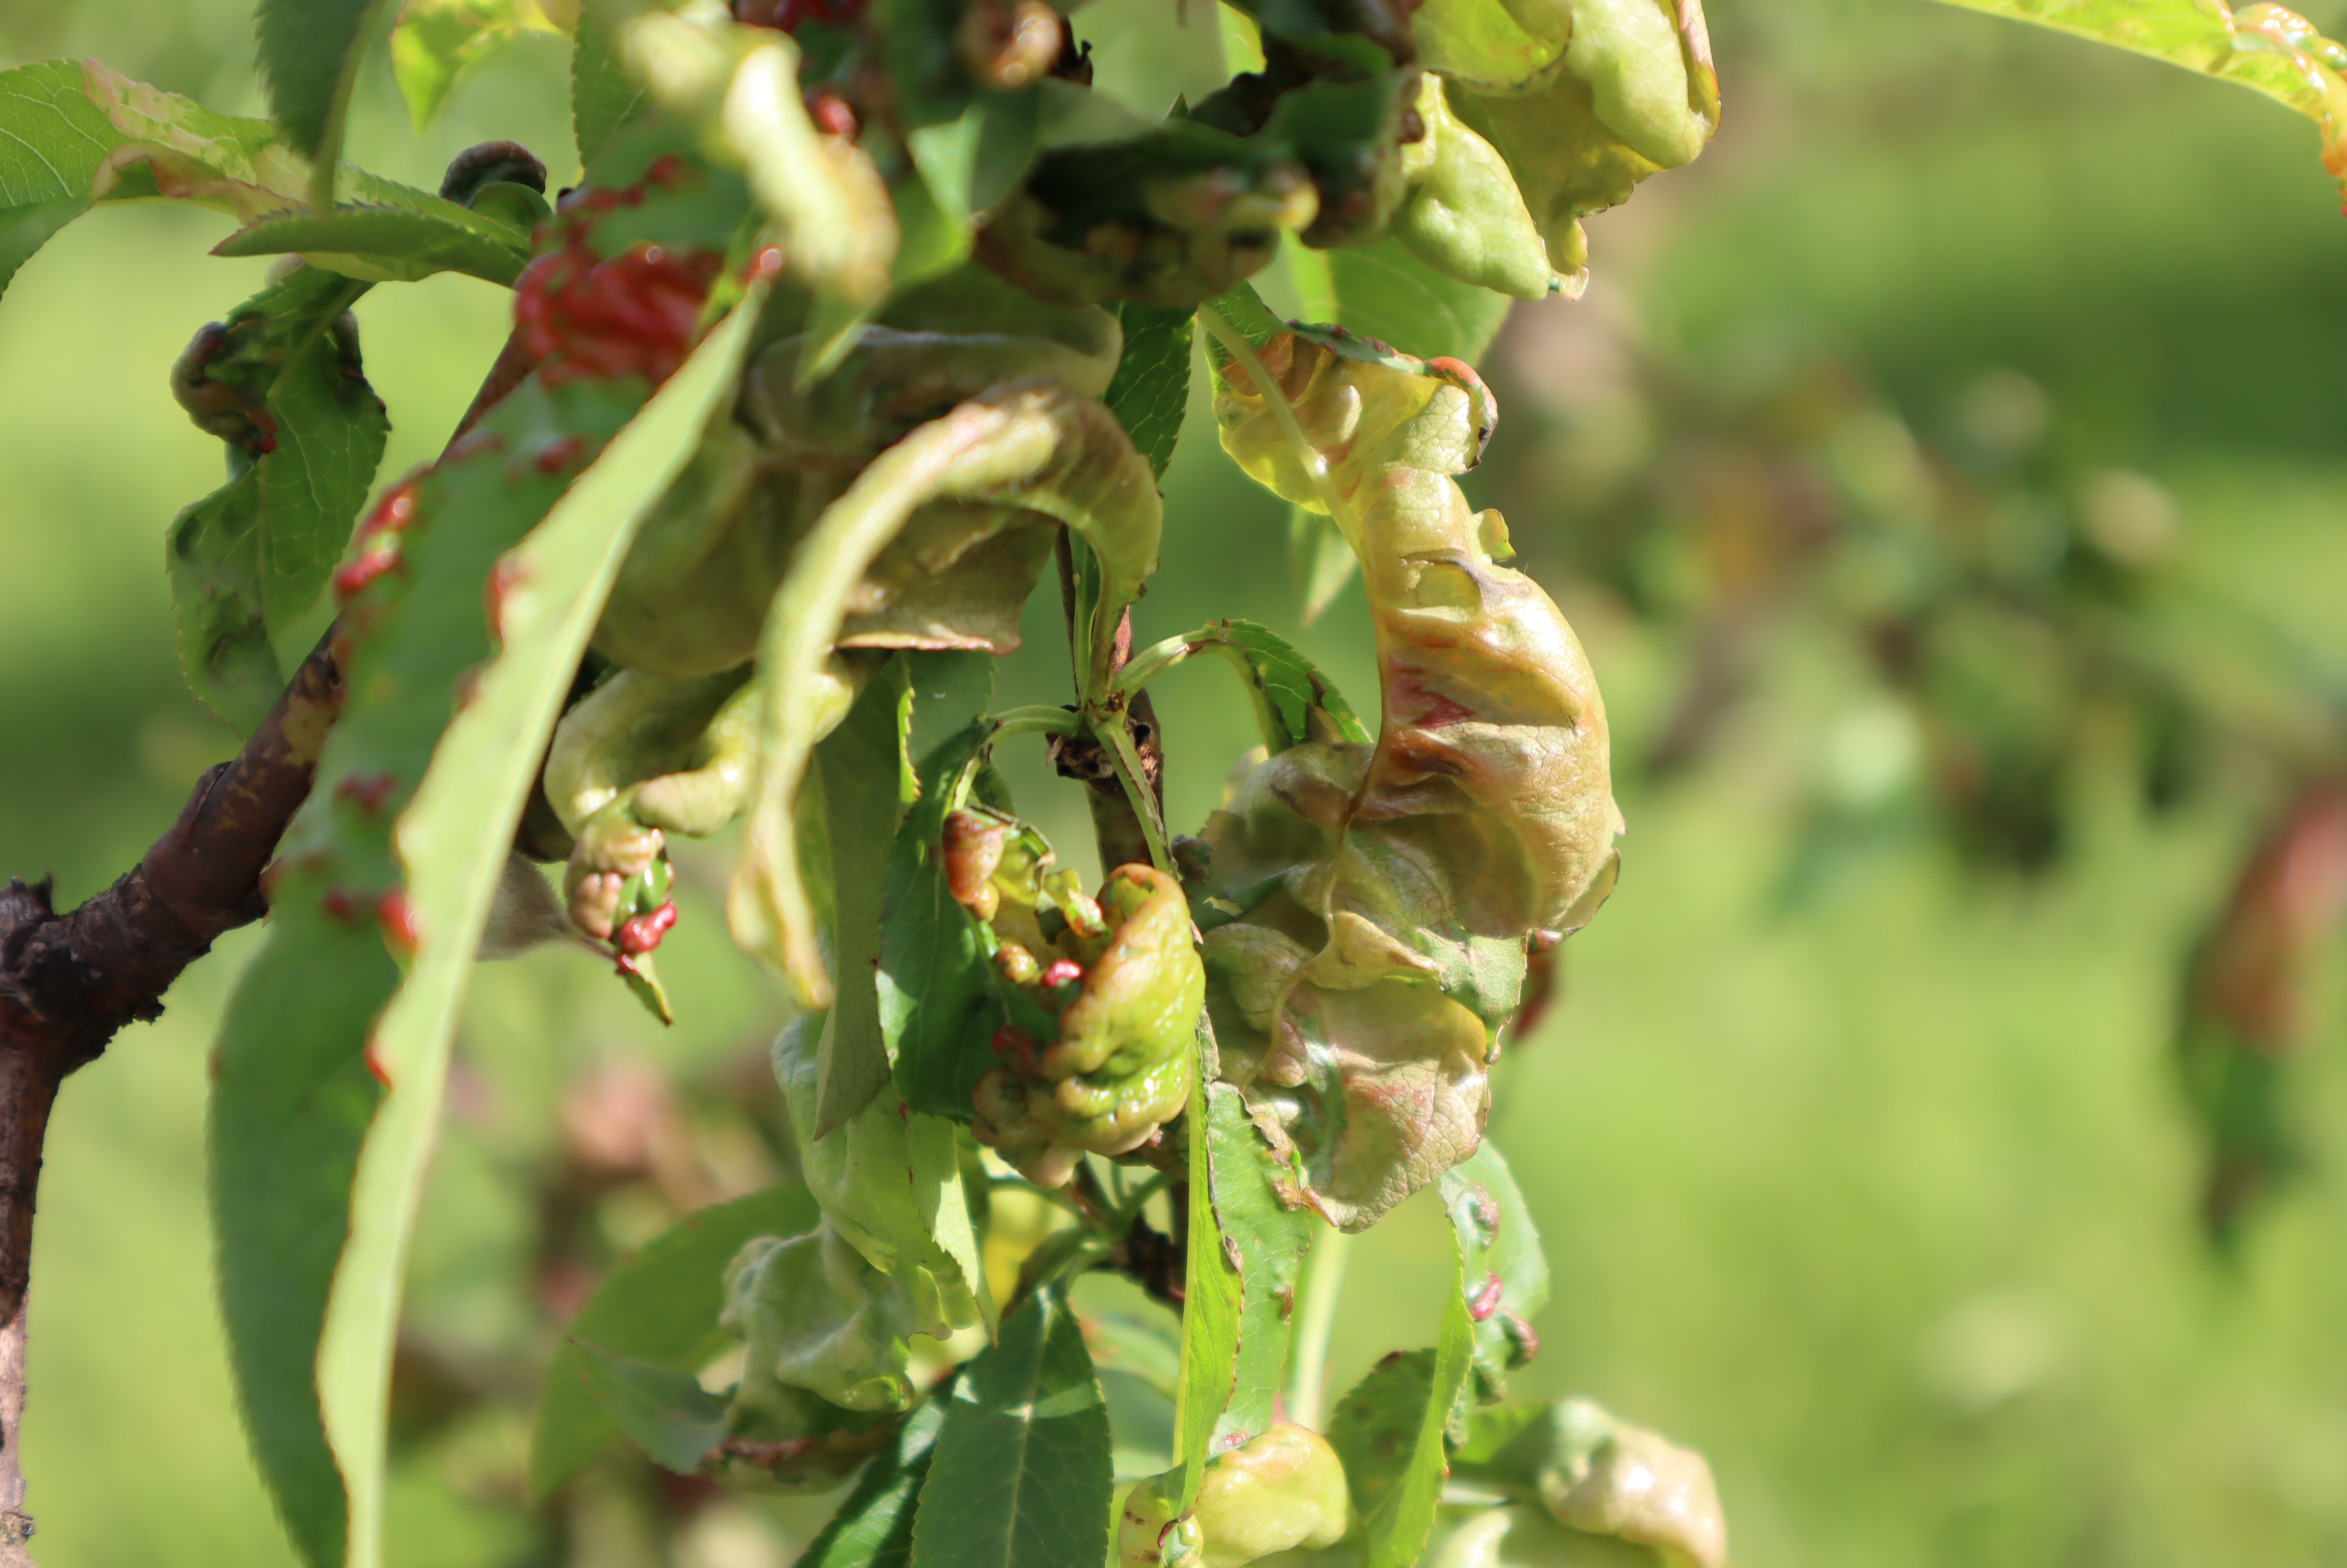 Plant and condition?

peach, peach leaf curl
